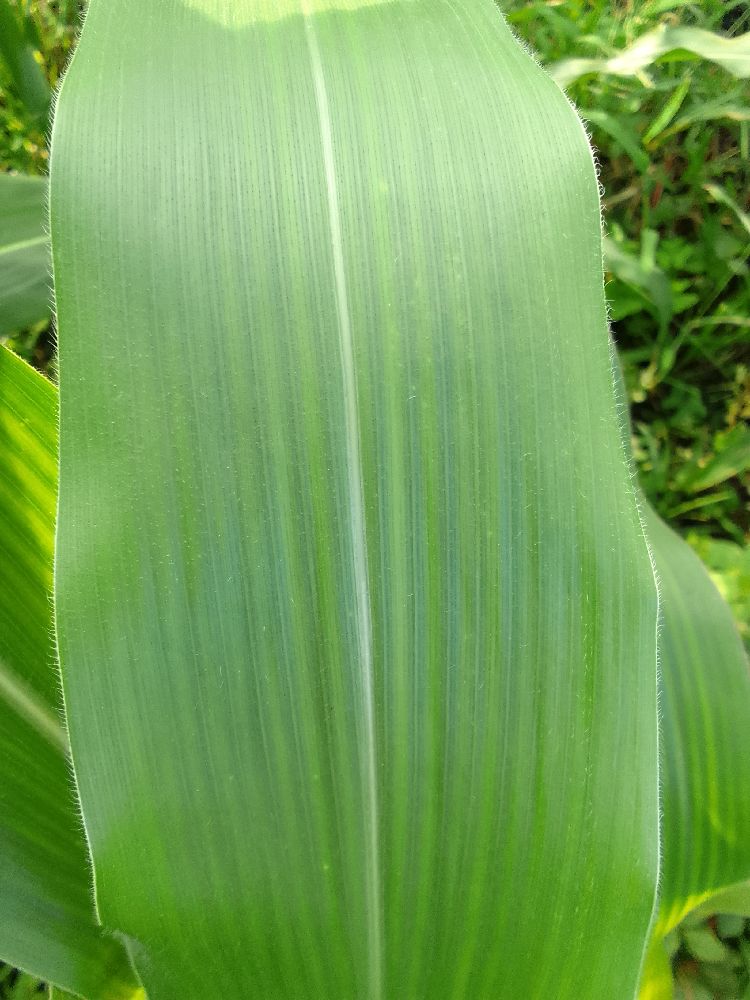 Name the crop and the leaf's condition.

maize, healthy
